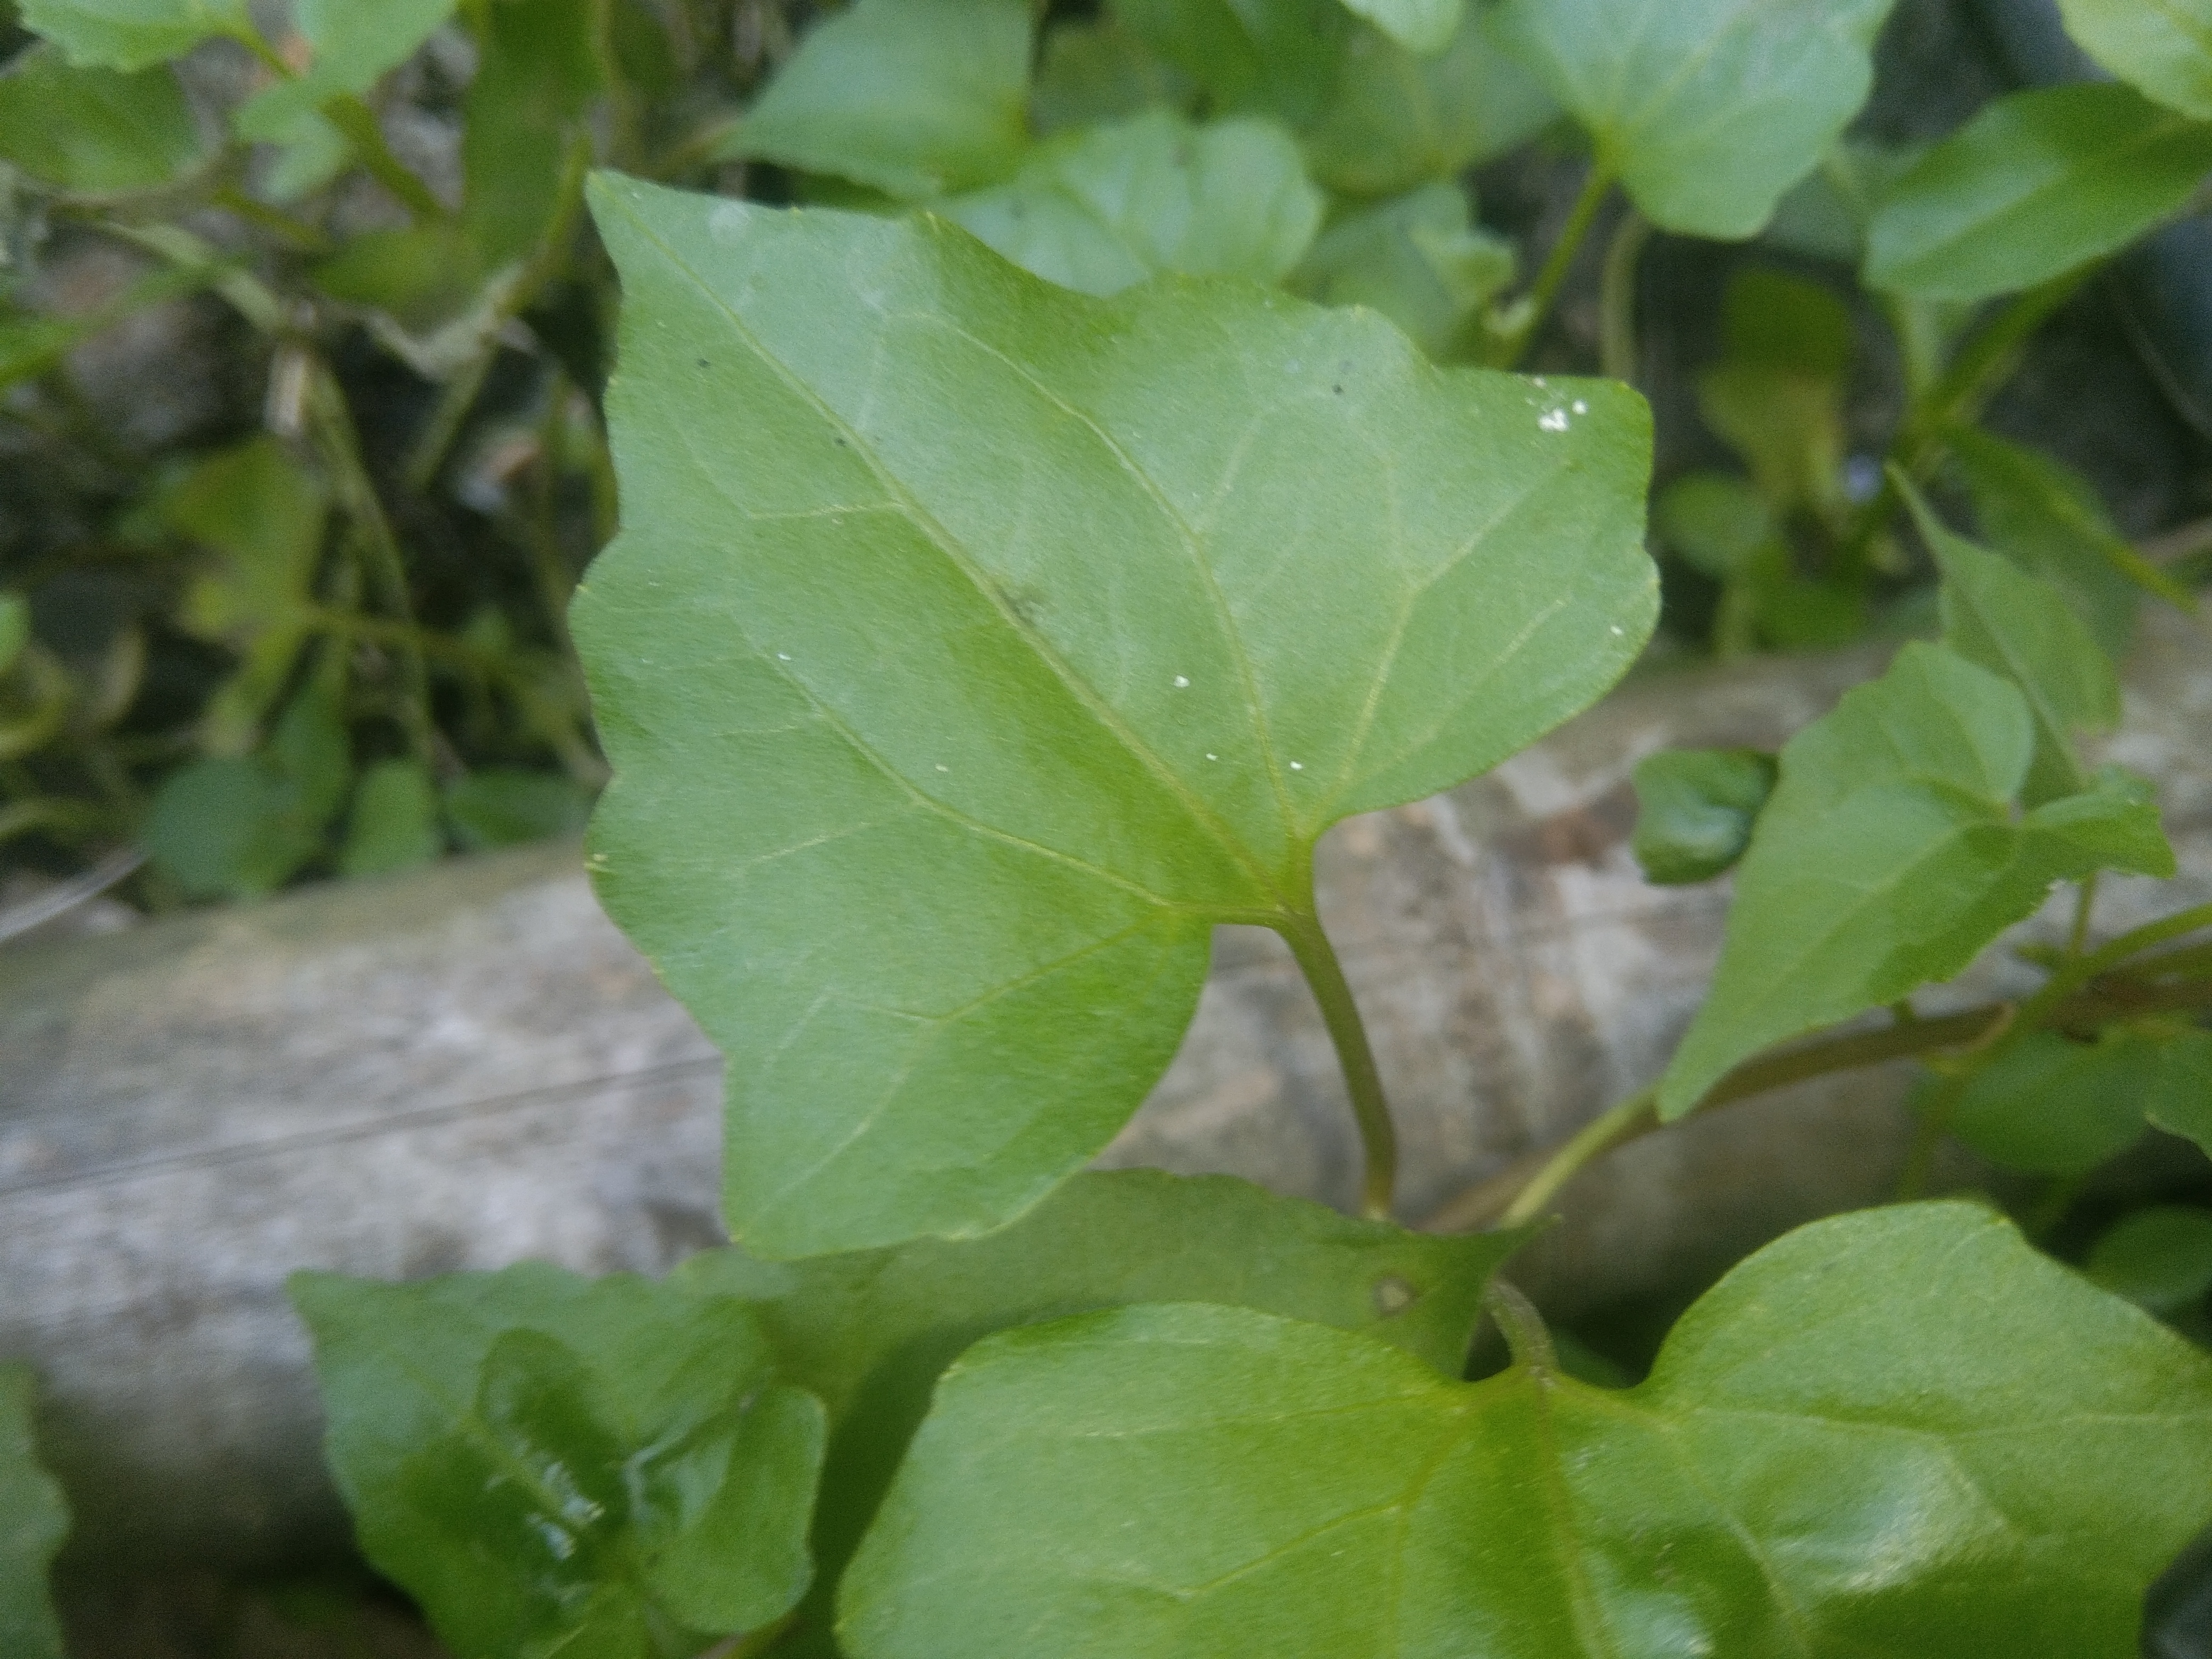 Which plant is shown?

bitter vine
